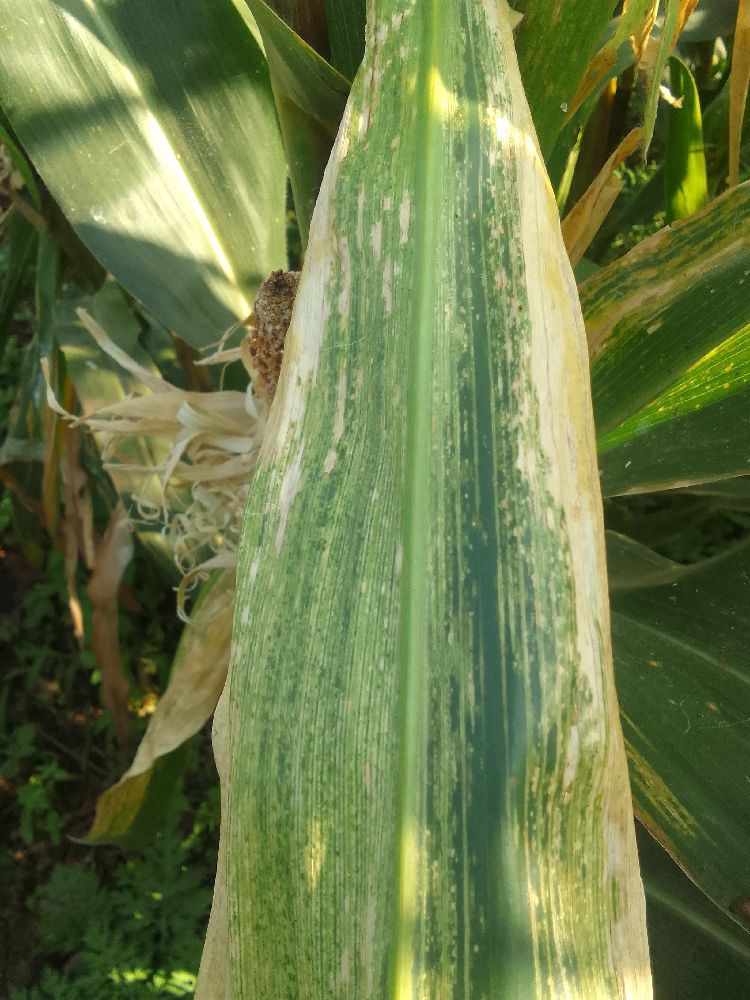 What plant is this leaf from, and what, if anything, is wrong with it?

maize, maize lethal necrosis
